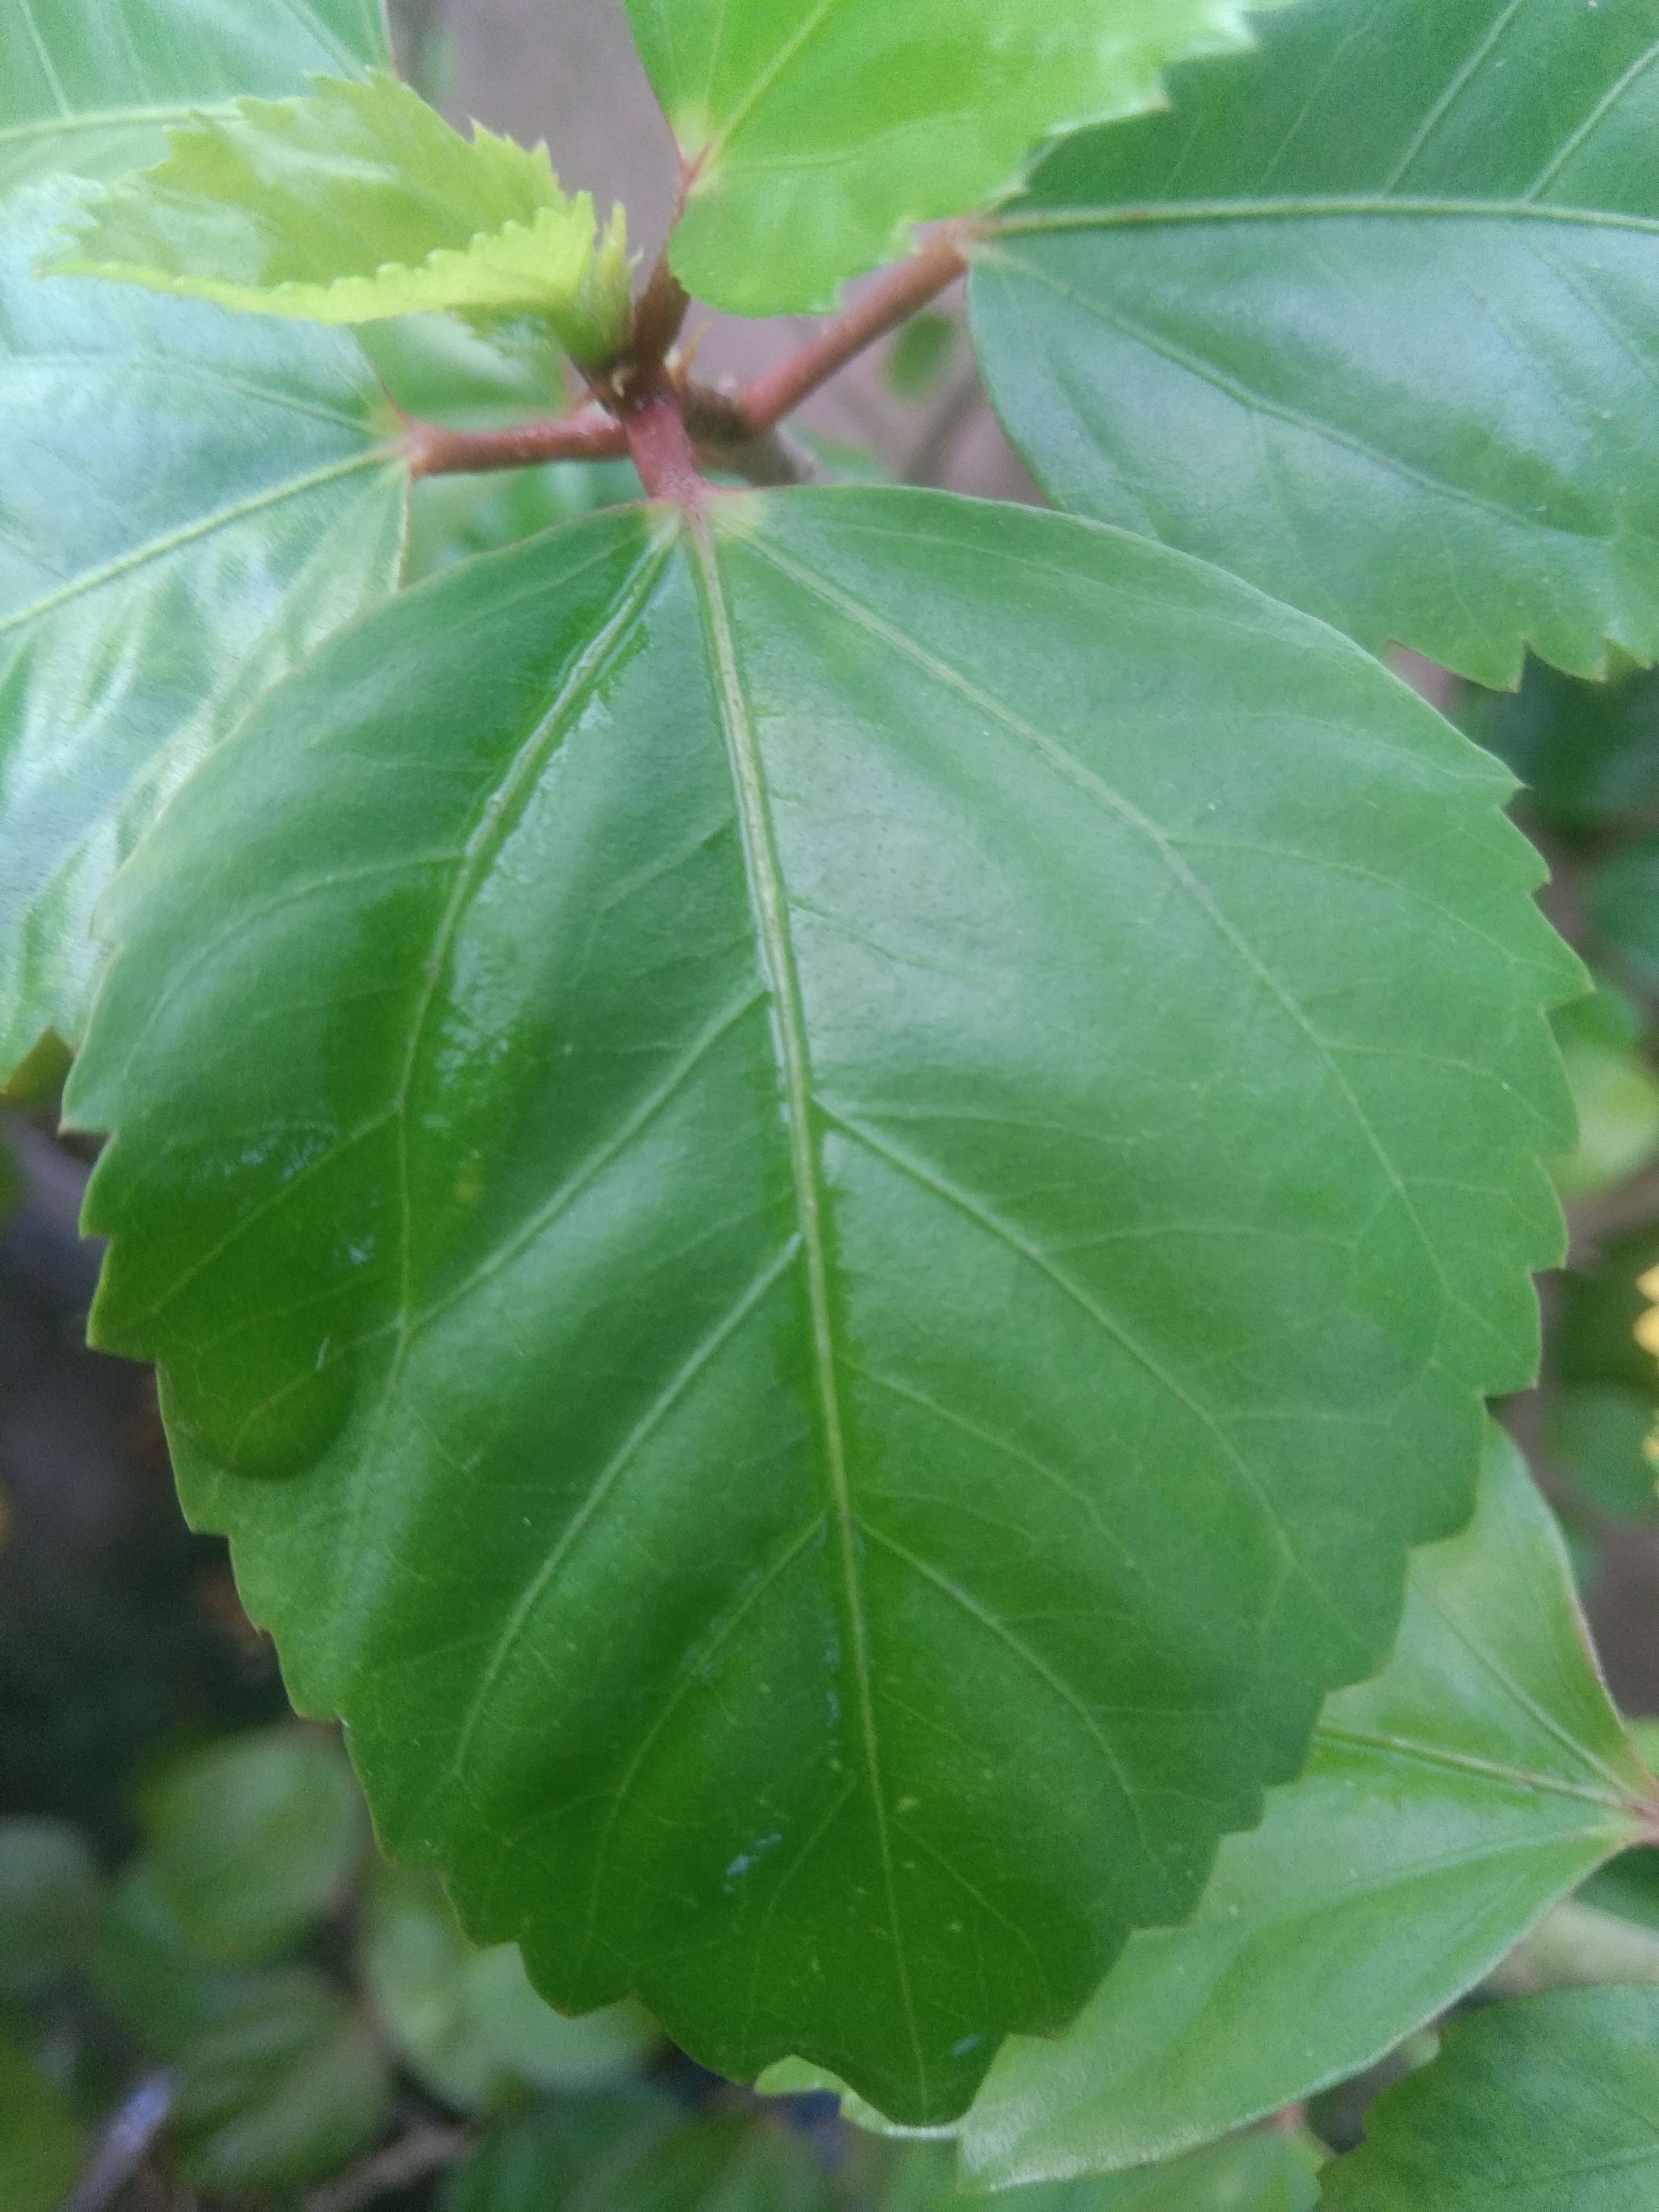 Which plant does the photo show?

hibiscus
